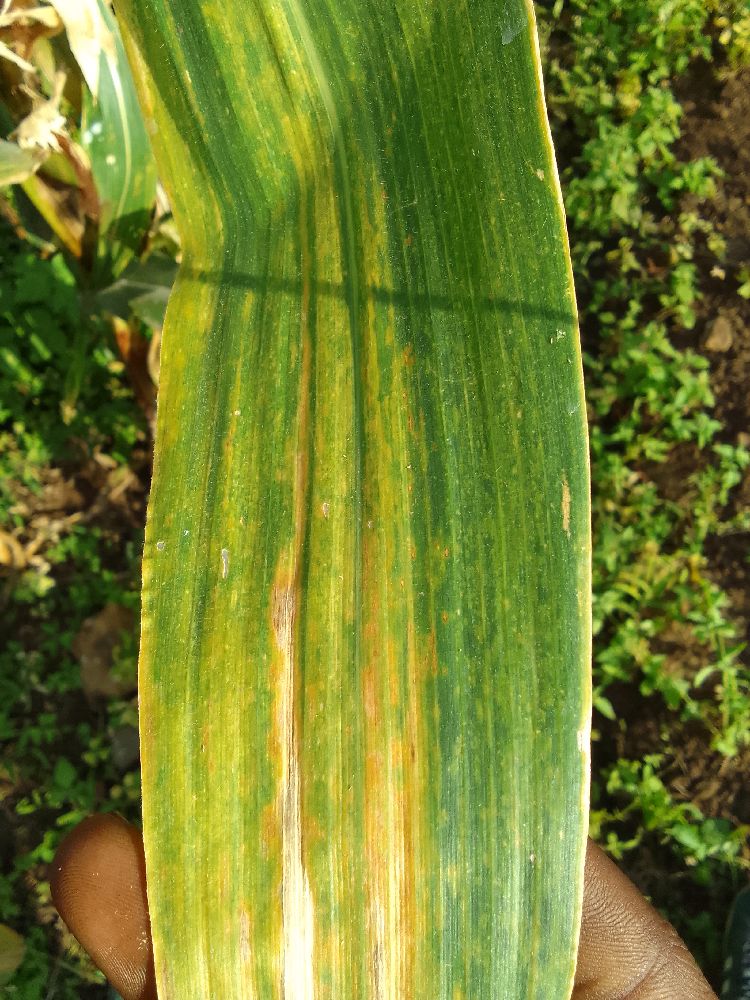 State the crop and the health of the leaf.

maize, maize lethal necrosis
